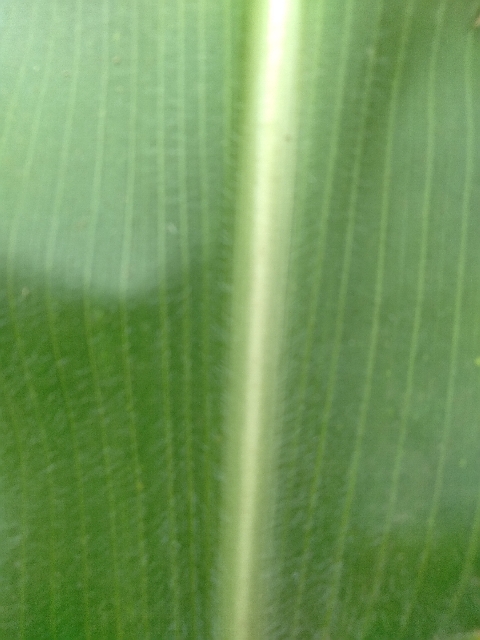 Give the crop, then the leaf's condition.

maize, healthy
